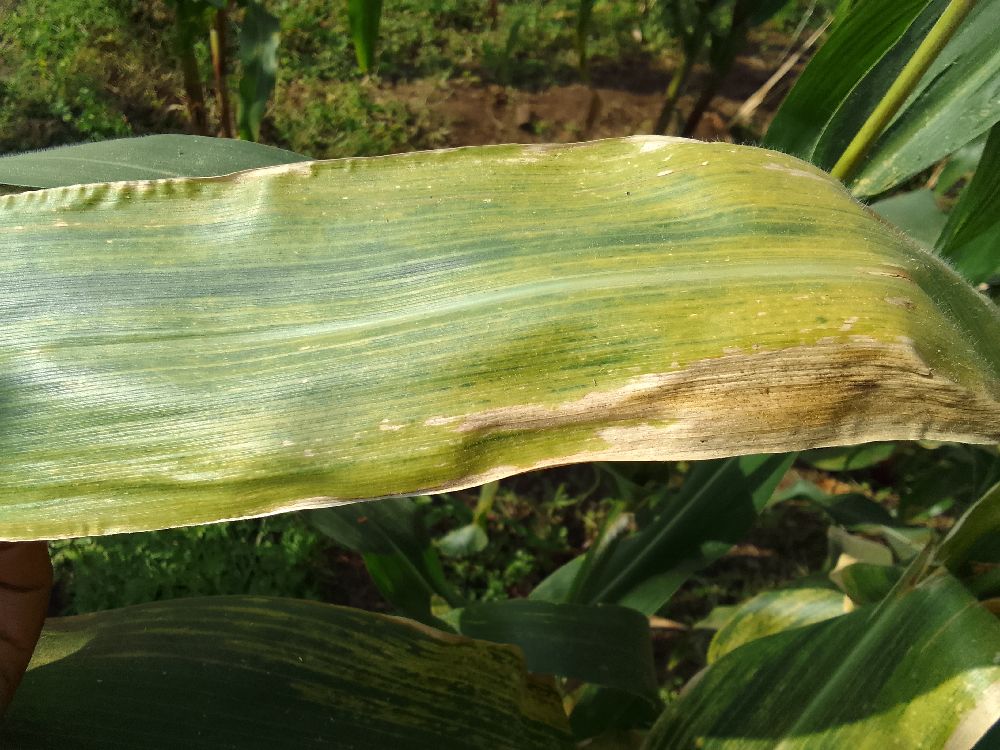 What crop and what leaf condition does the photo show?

maize, maize lethal necrosis
